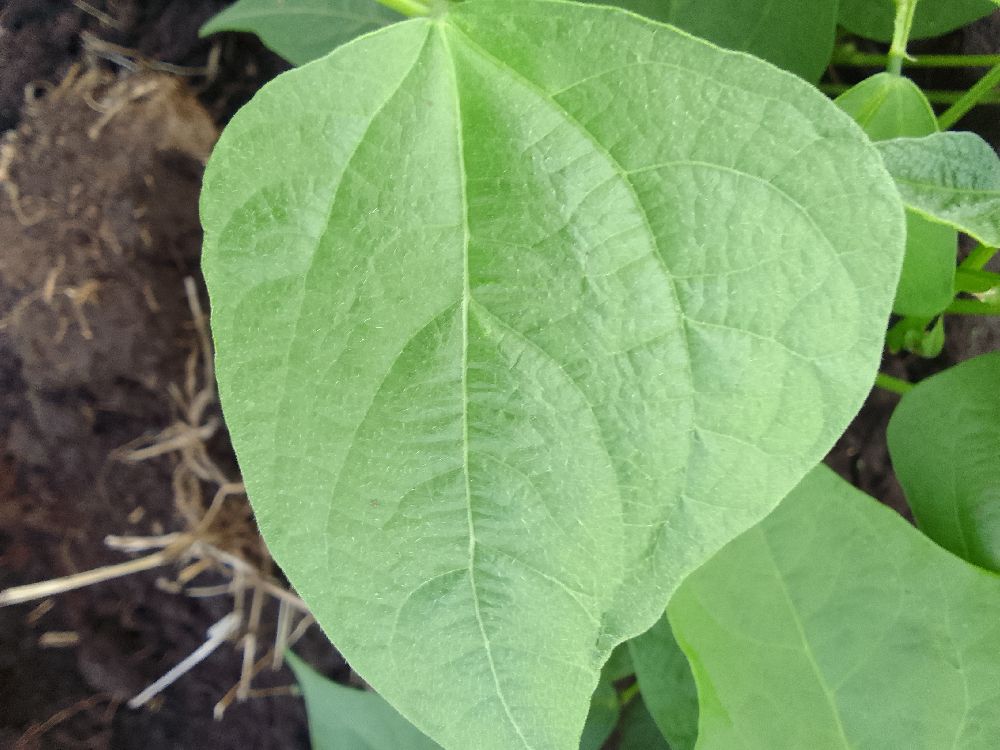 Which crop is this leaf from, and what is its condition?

common bean, healthy
